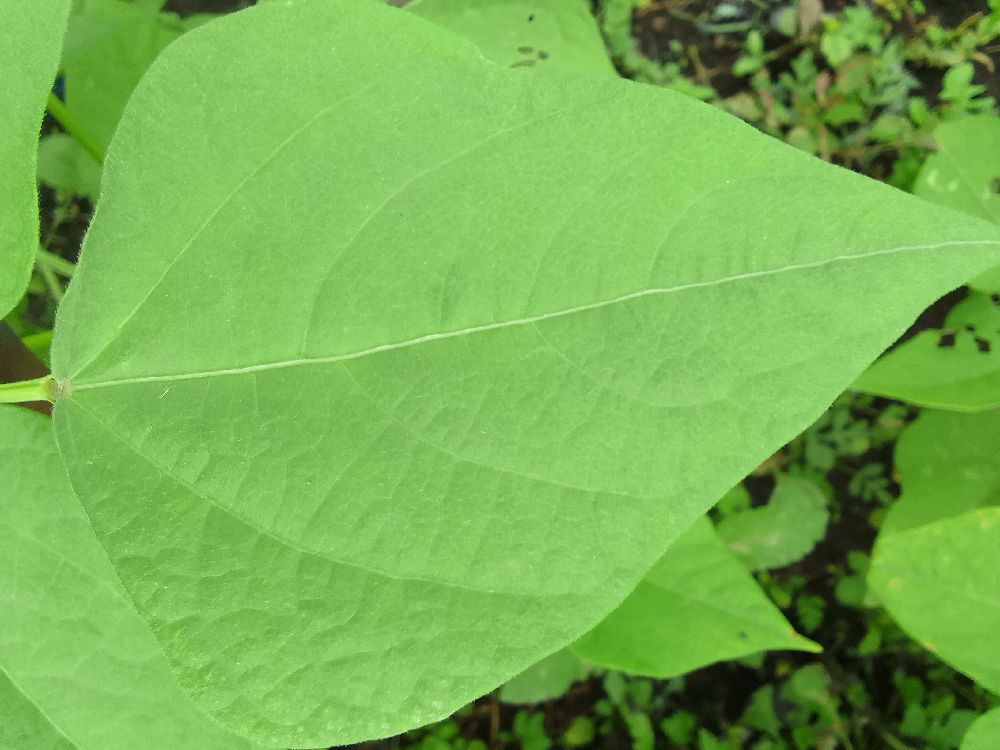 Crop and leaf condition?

common bean, healthy
